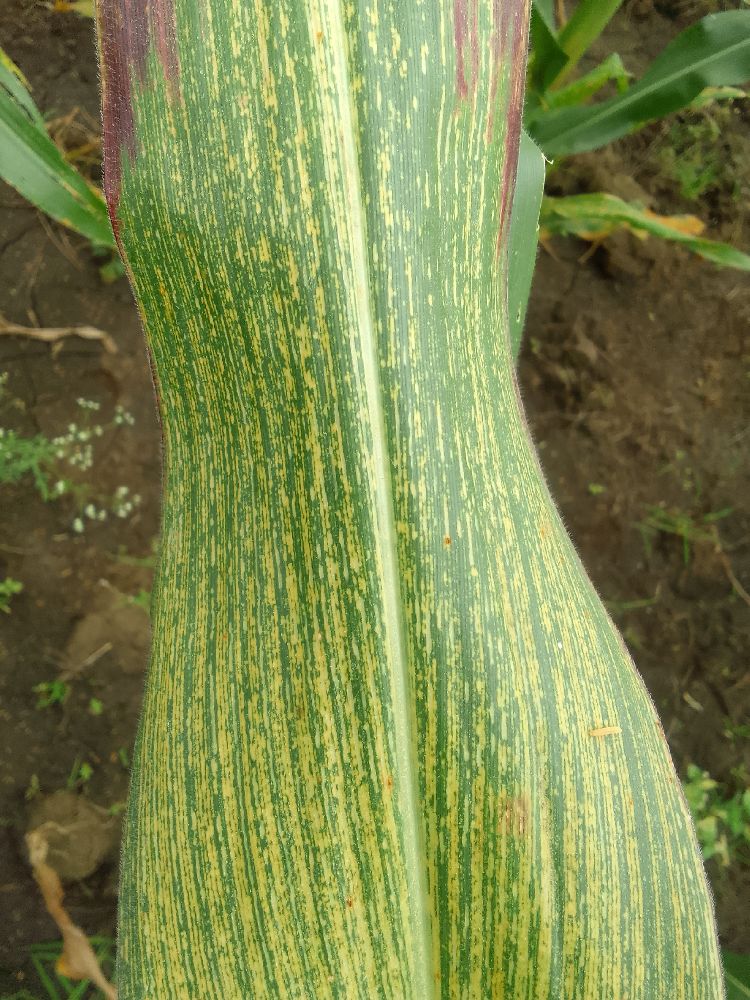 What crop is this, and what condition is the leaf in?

maize, maize streak virus
